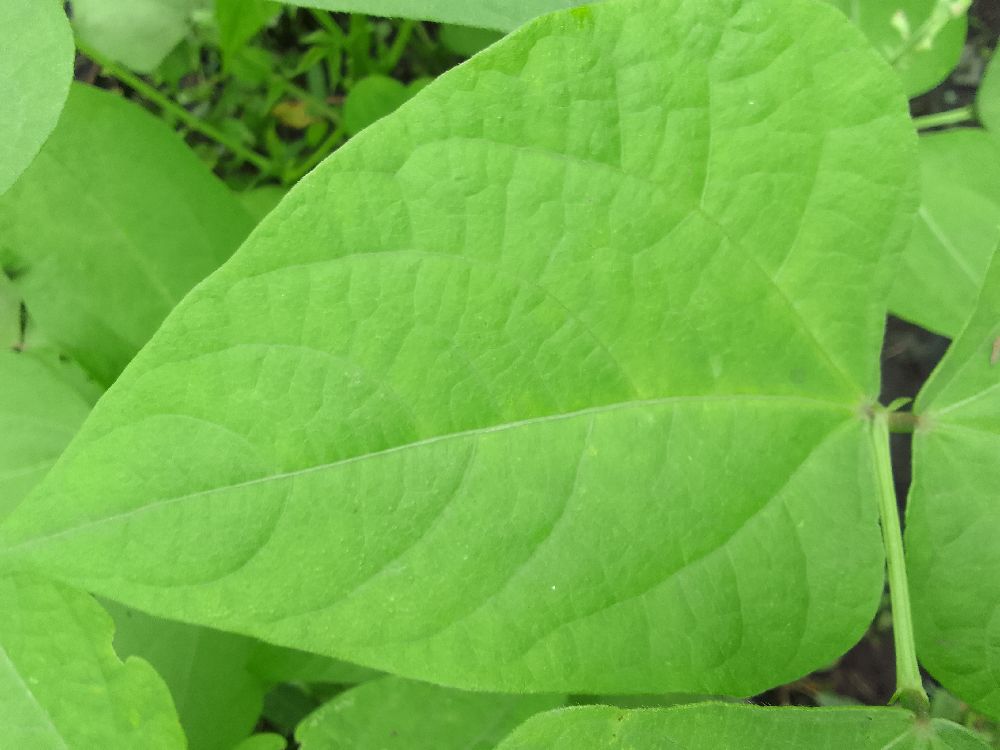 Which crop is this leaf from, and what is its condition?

common bean, healthy
